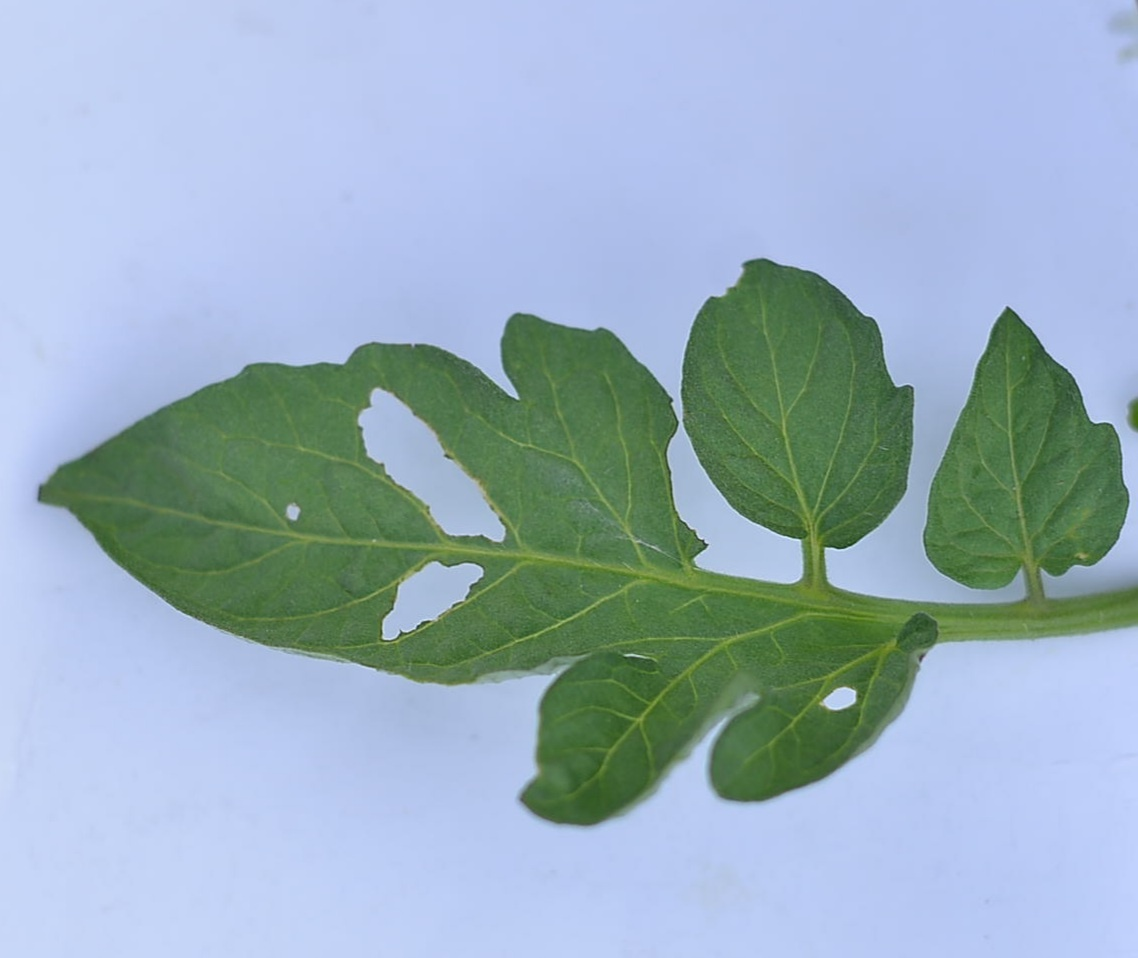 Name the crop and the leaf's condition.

tomato, infected
